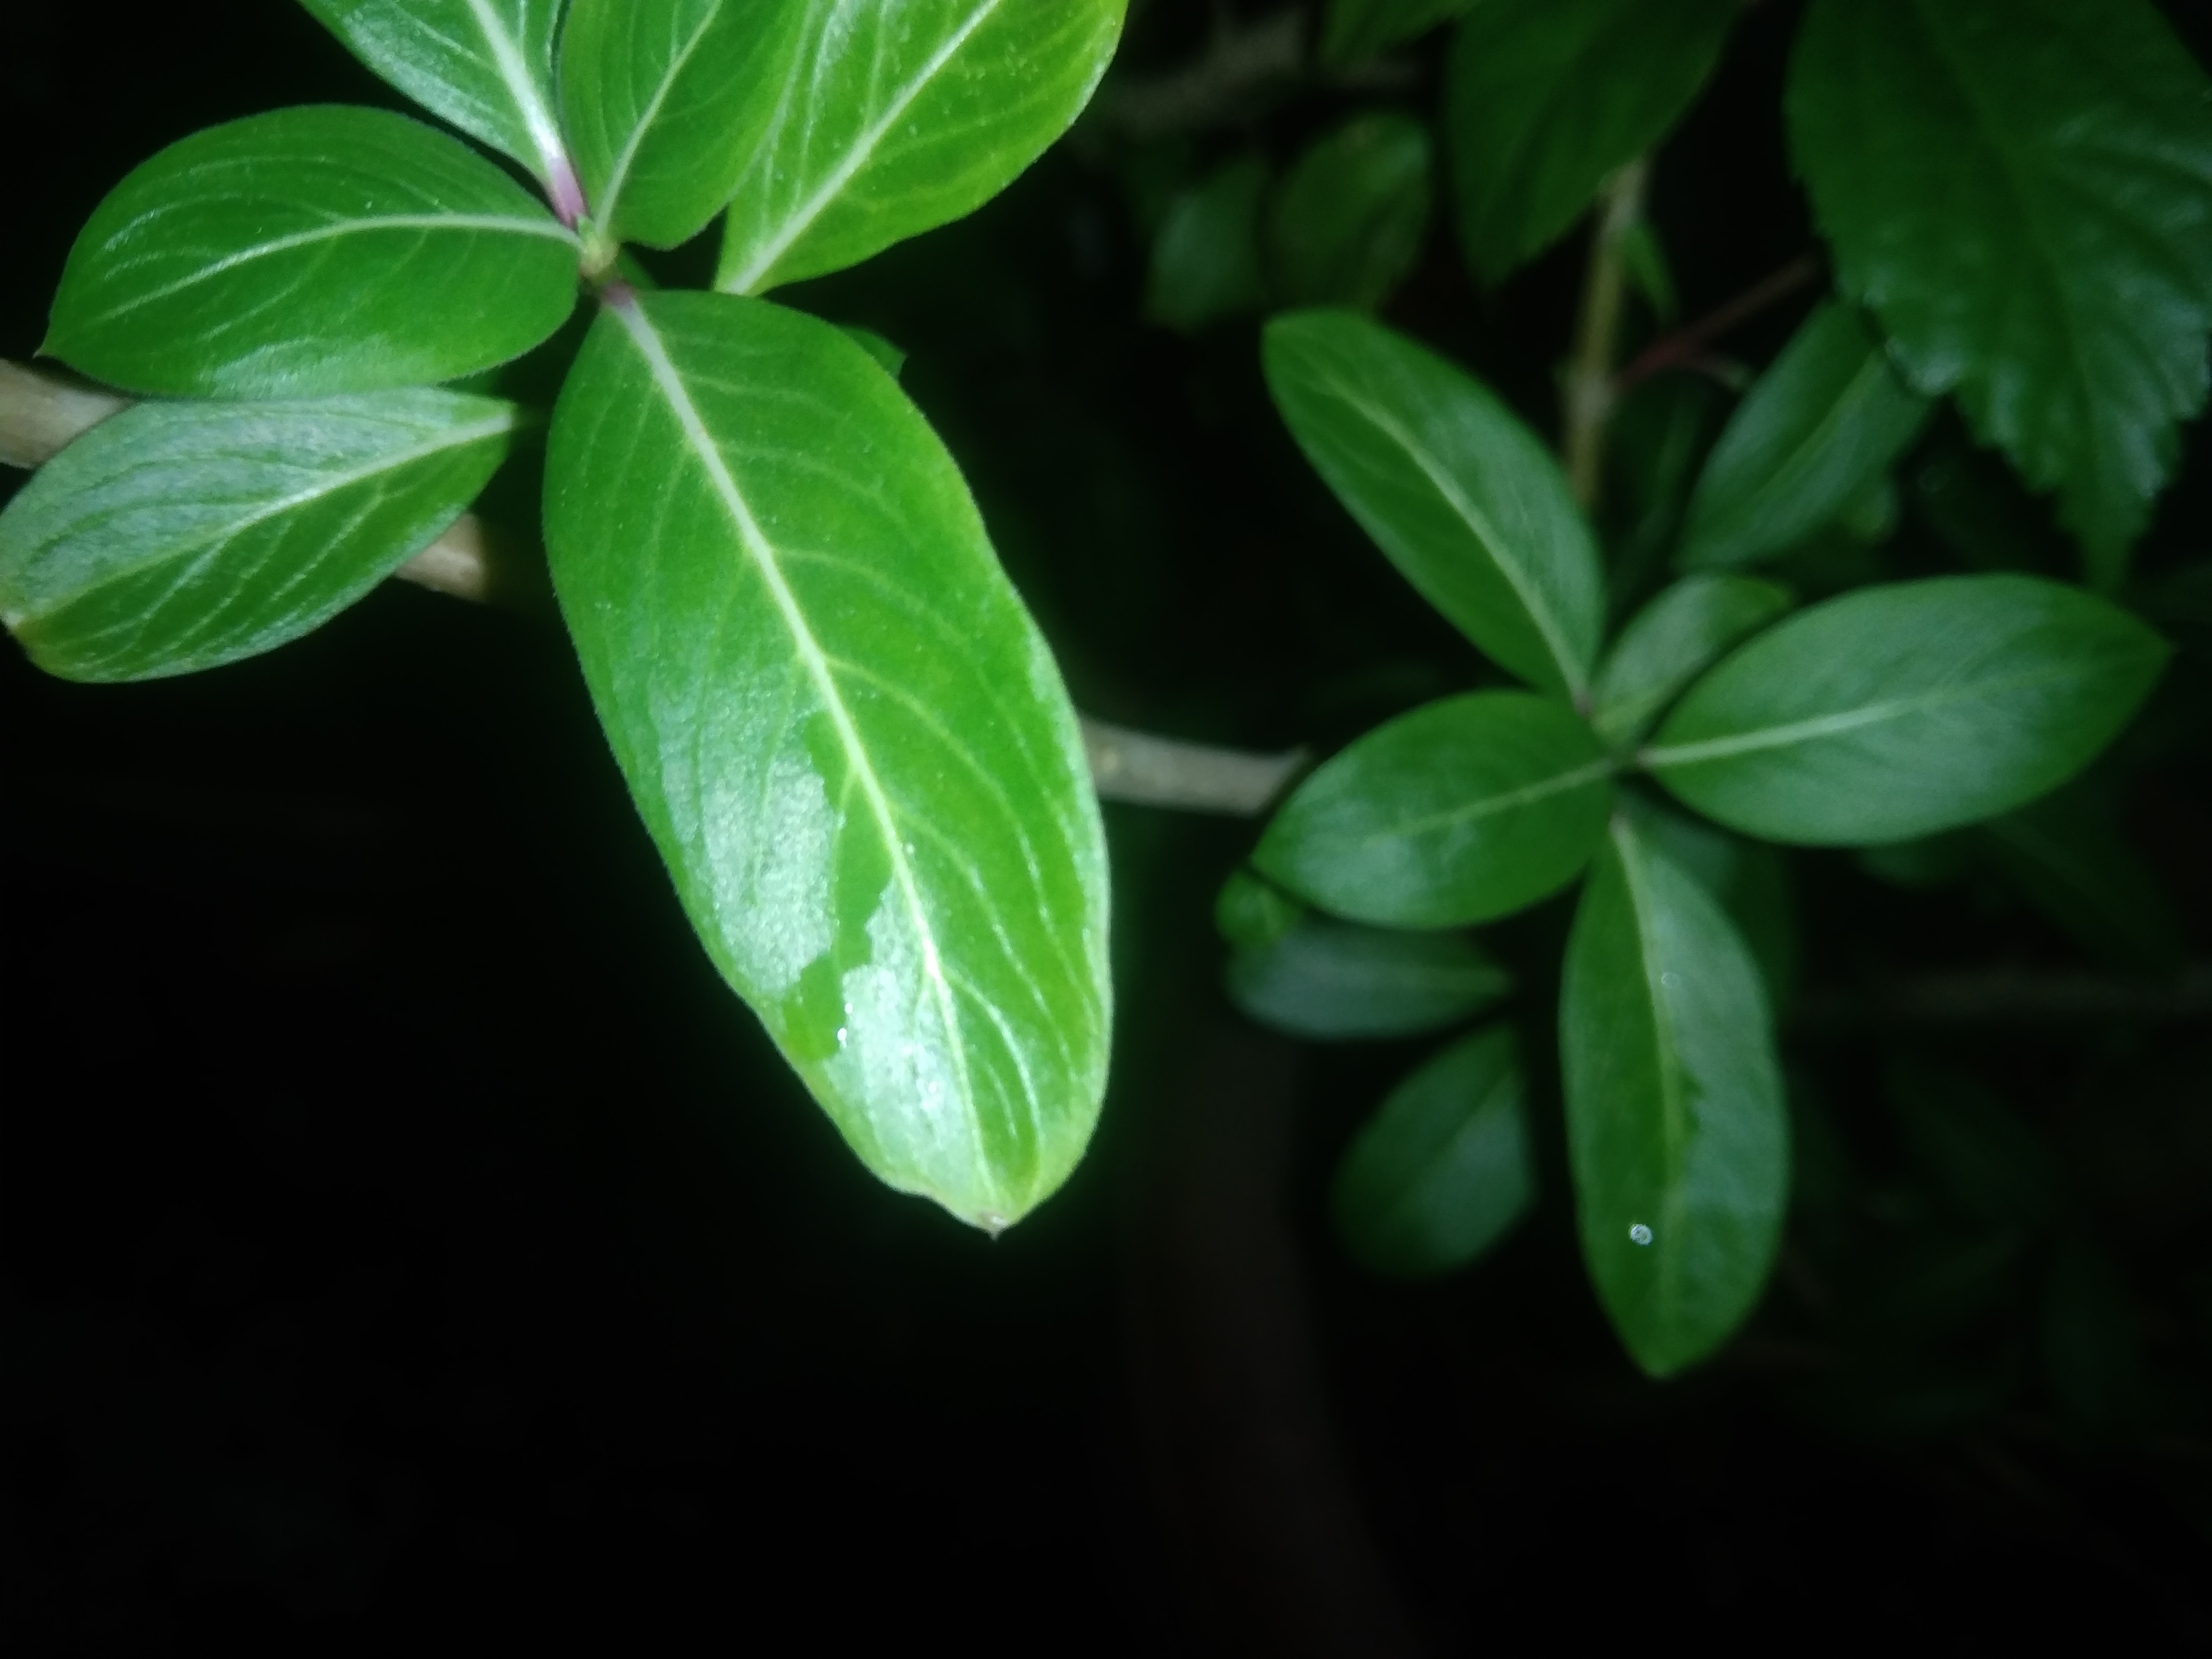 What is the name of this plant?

rose periwinkle
